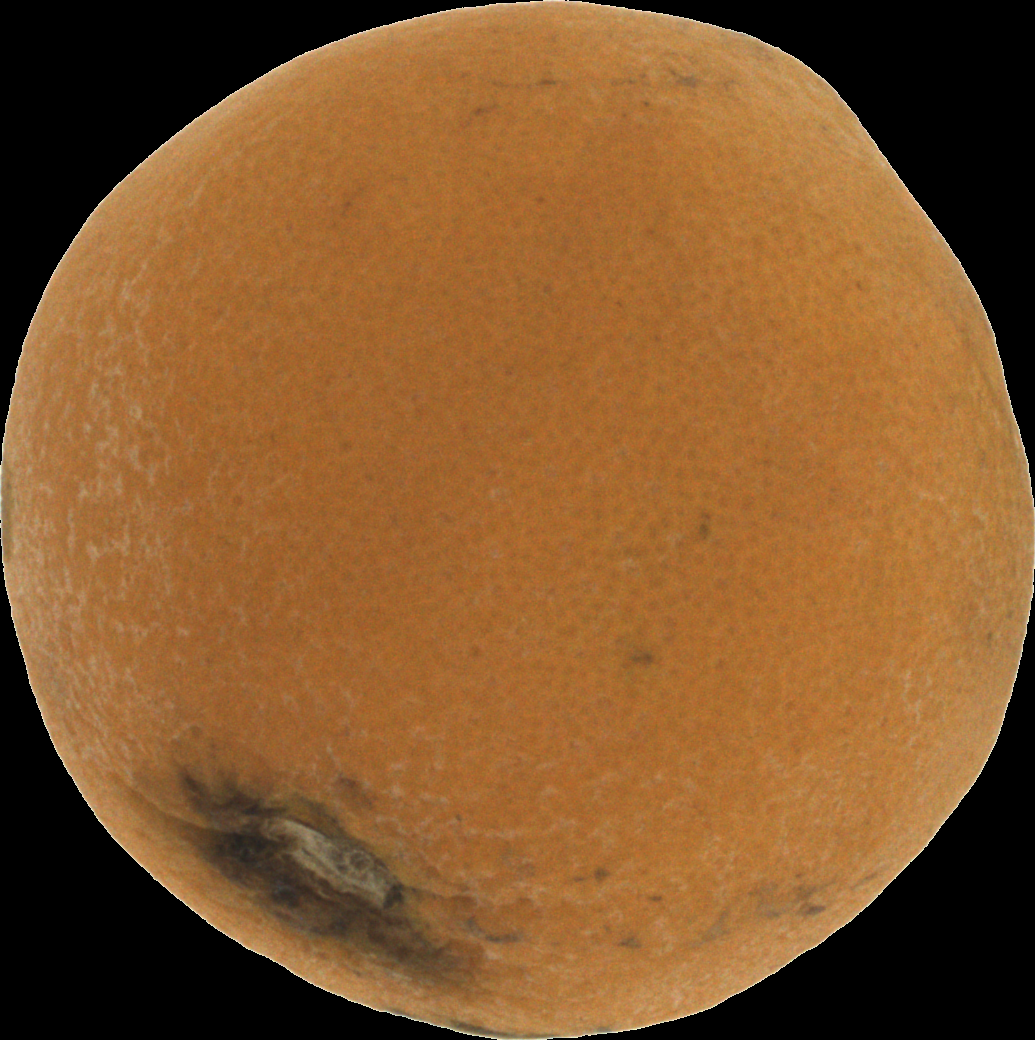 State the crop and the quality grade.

orange, bad
